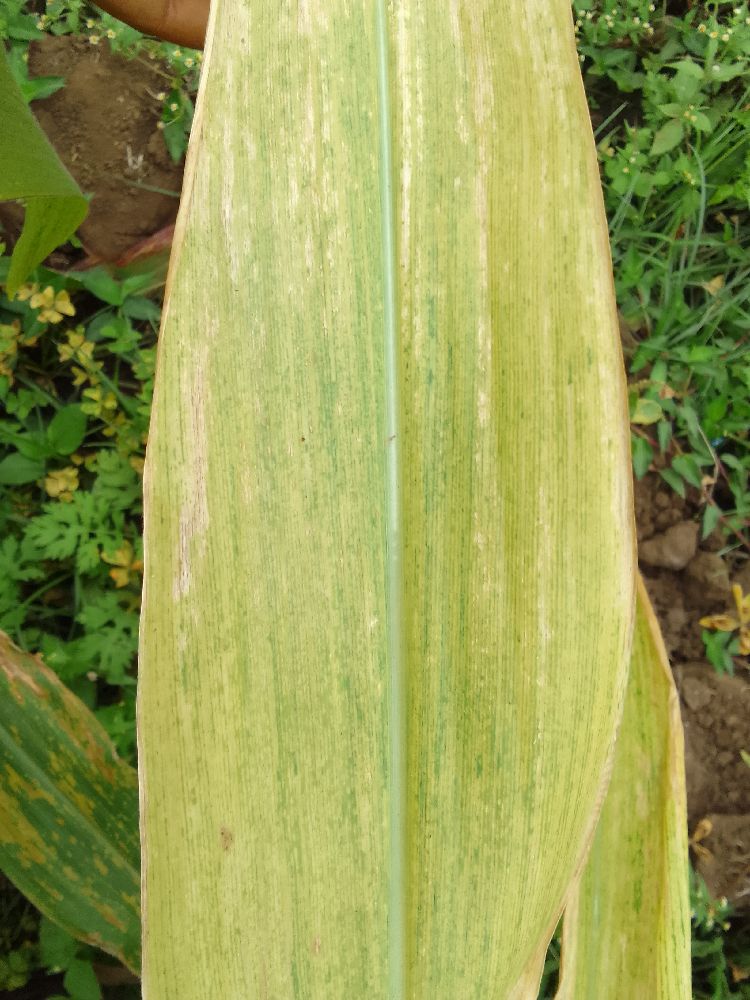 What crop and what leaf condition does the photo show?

maize, maize lethal necrosis
